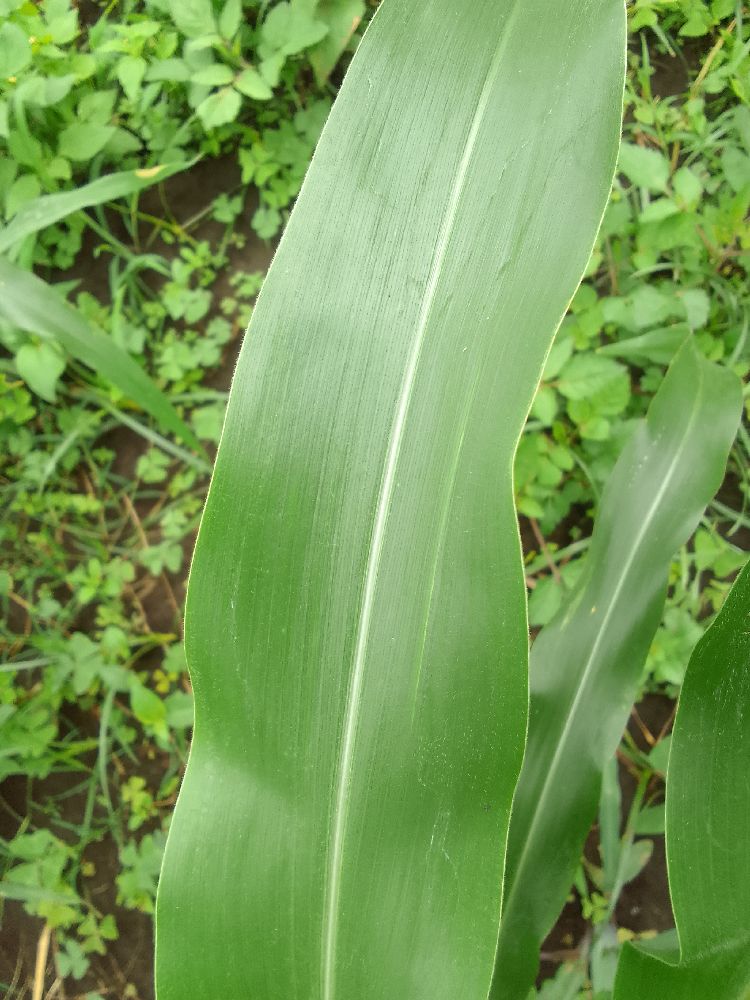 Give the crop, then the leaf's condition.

maize, healthy
